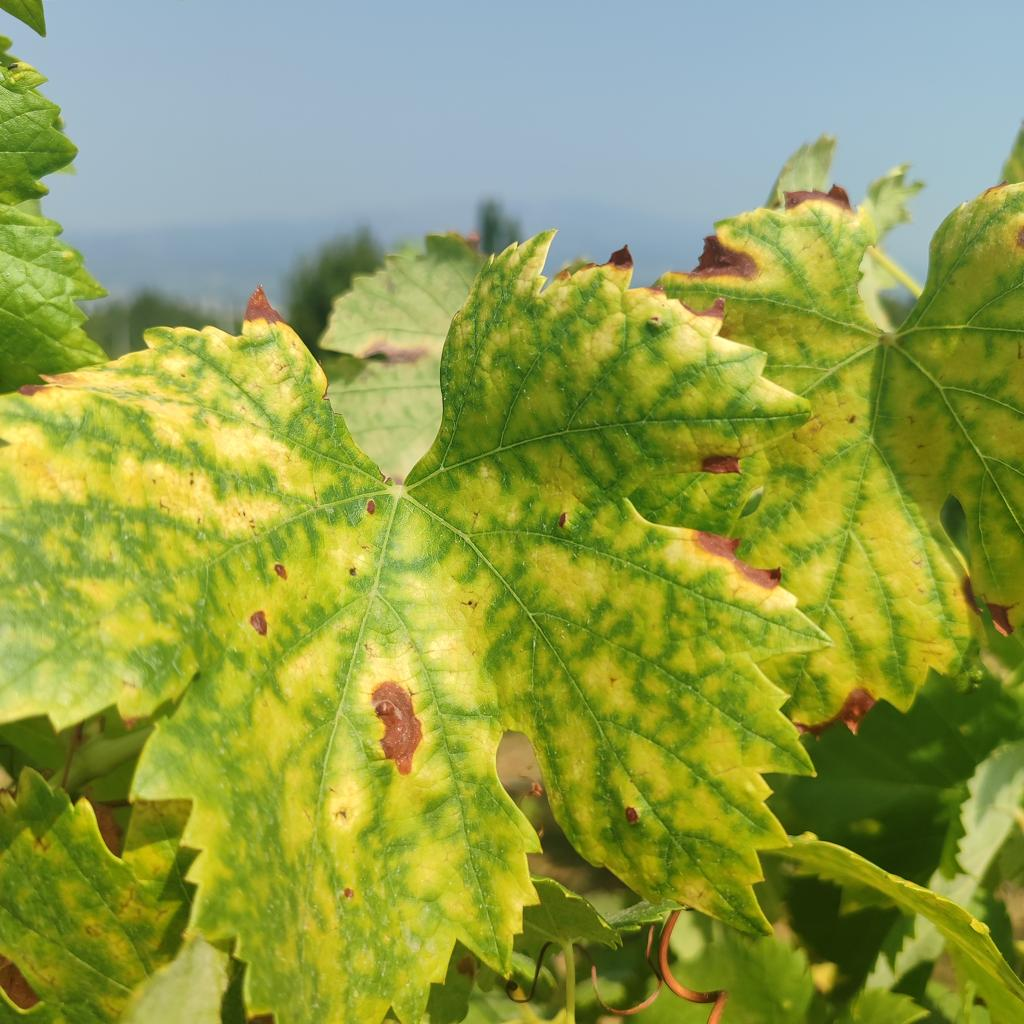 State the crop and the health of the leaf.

grapevine, esca complex
